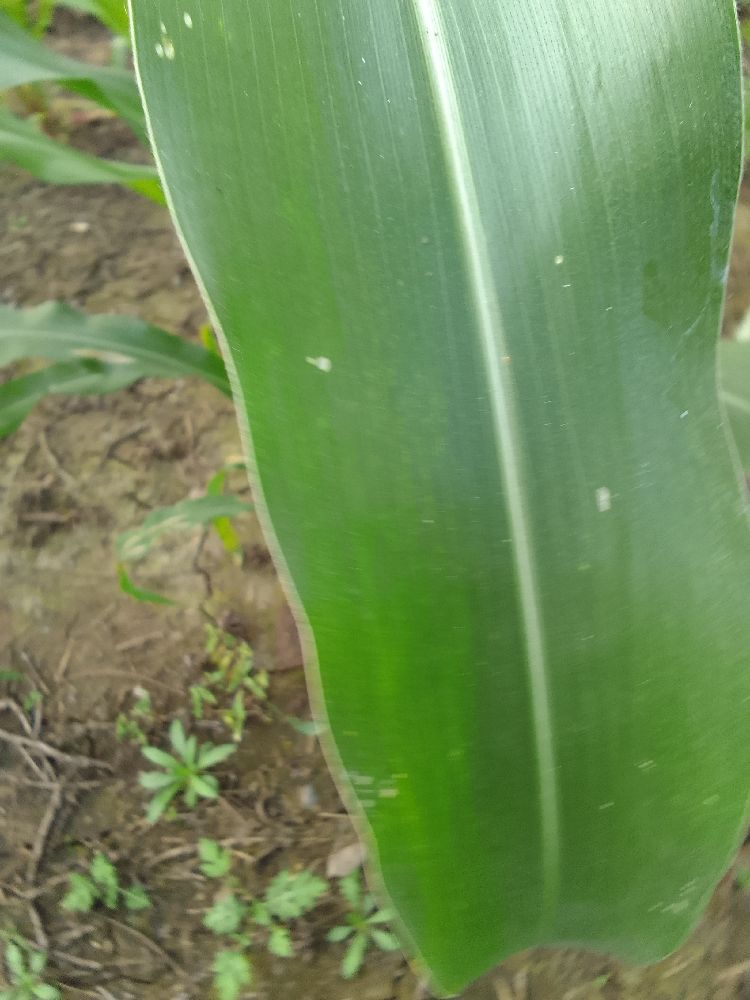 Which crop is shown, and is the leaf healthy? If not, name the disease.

maize, healthy
